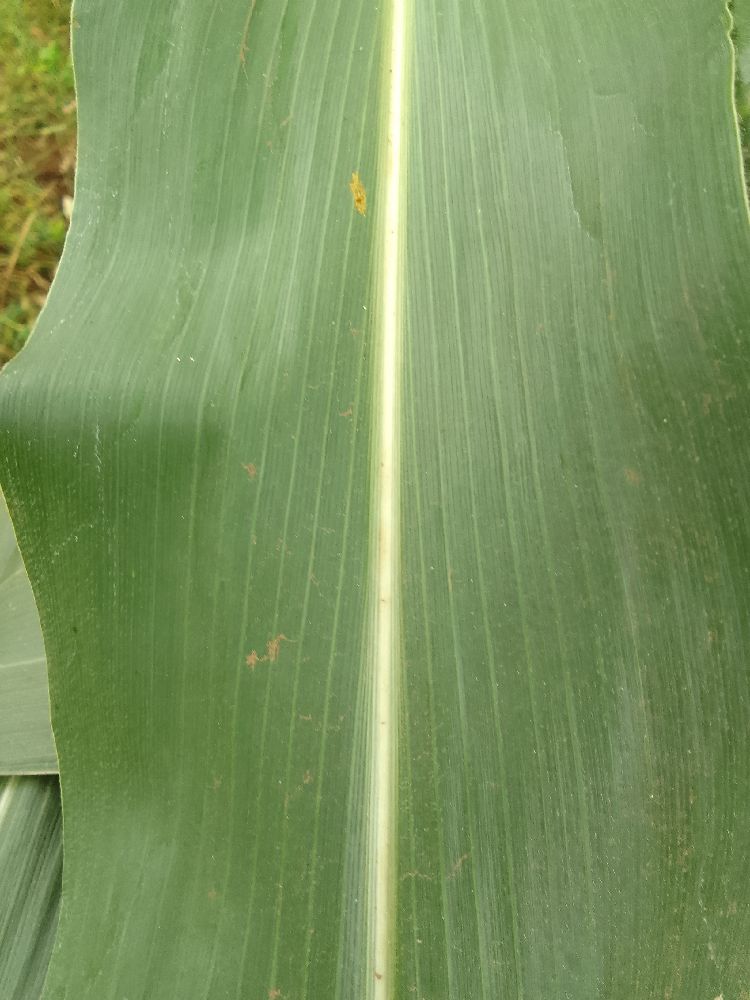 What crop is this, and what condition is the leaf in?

maize, healthy
